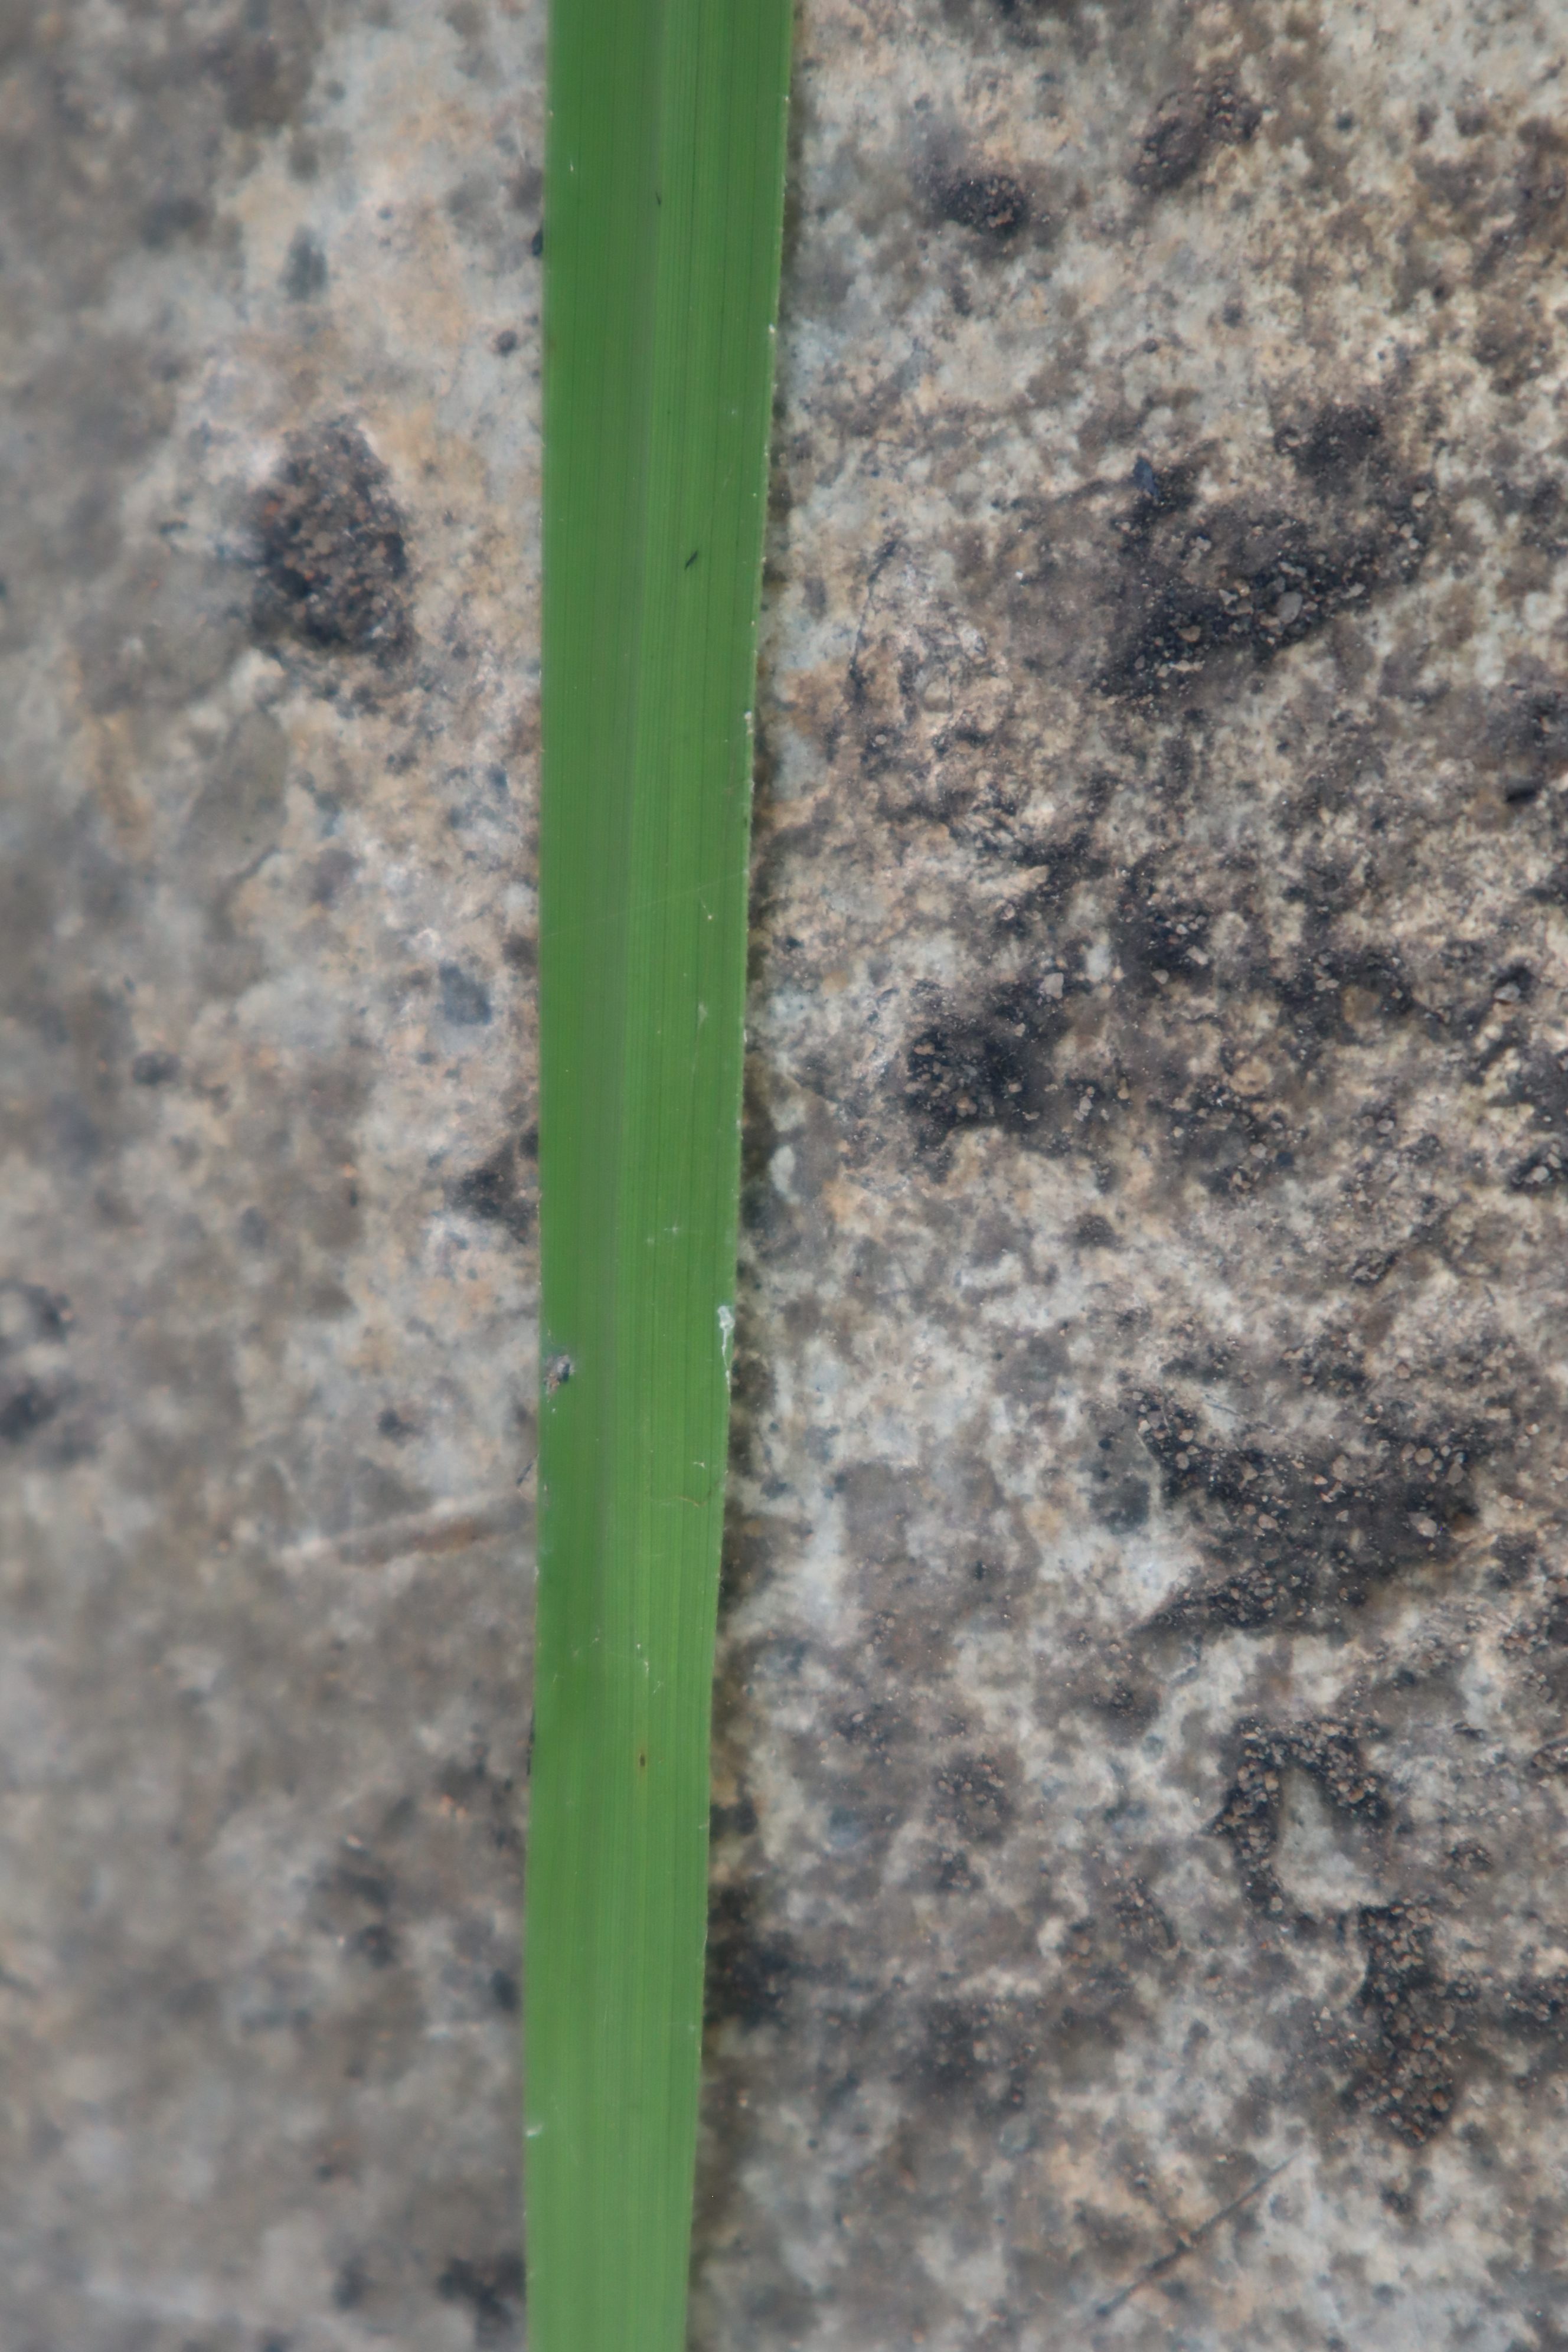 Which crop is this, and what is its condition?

rice, healthy leaves
